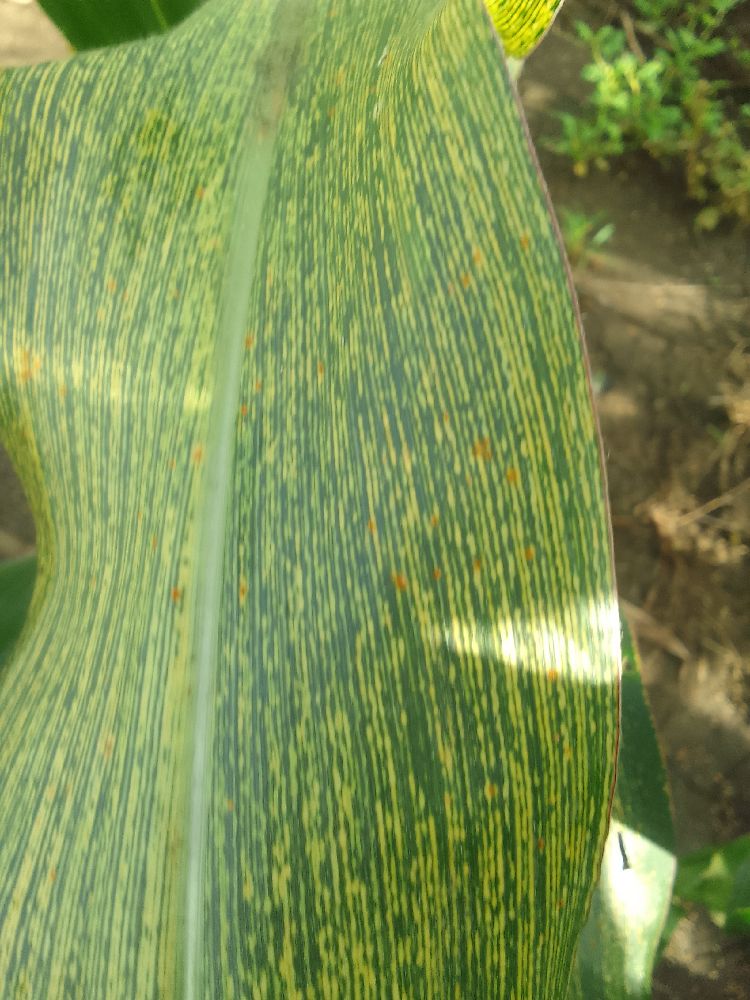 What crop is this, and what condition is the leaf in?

maize, maize streak virus
